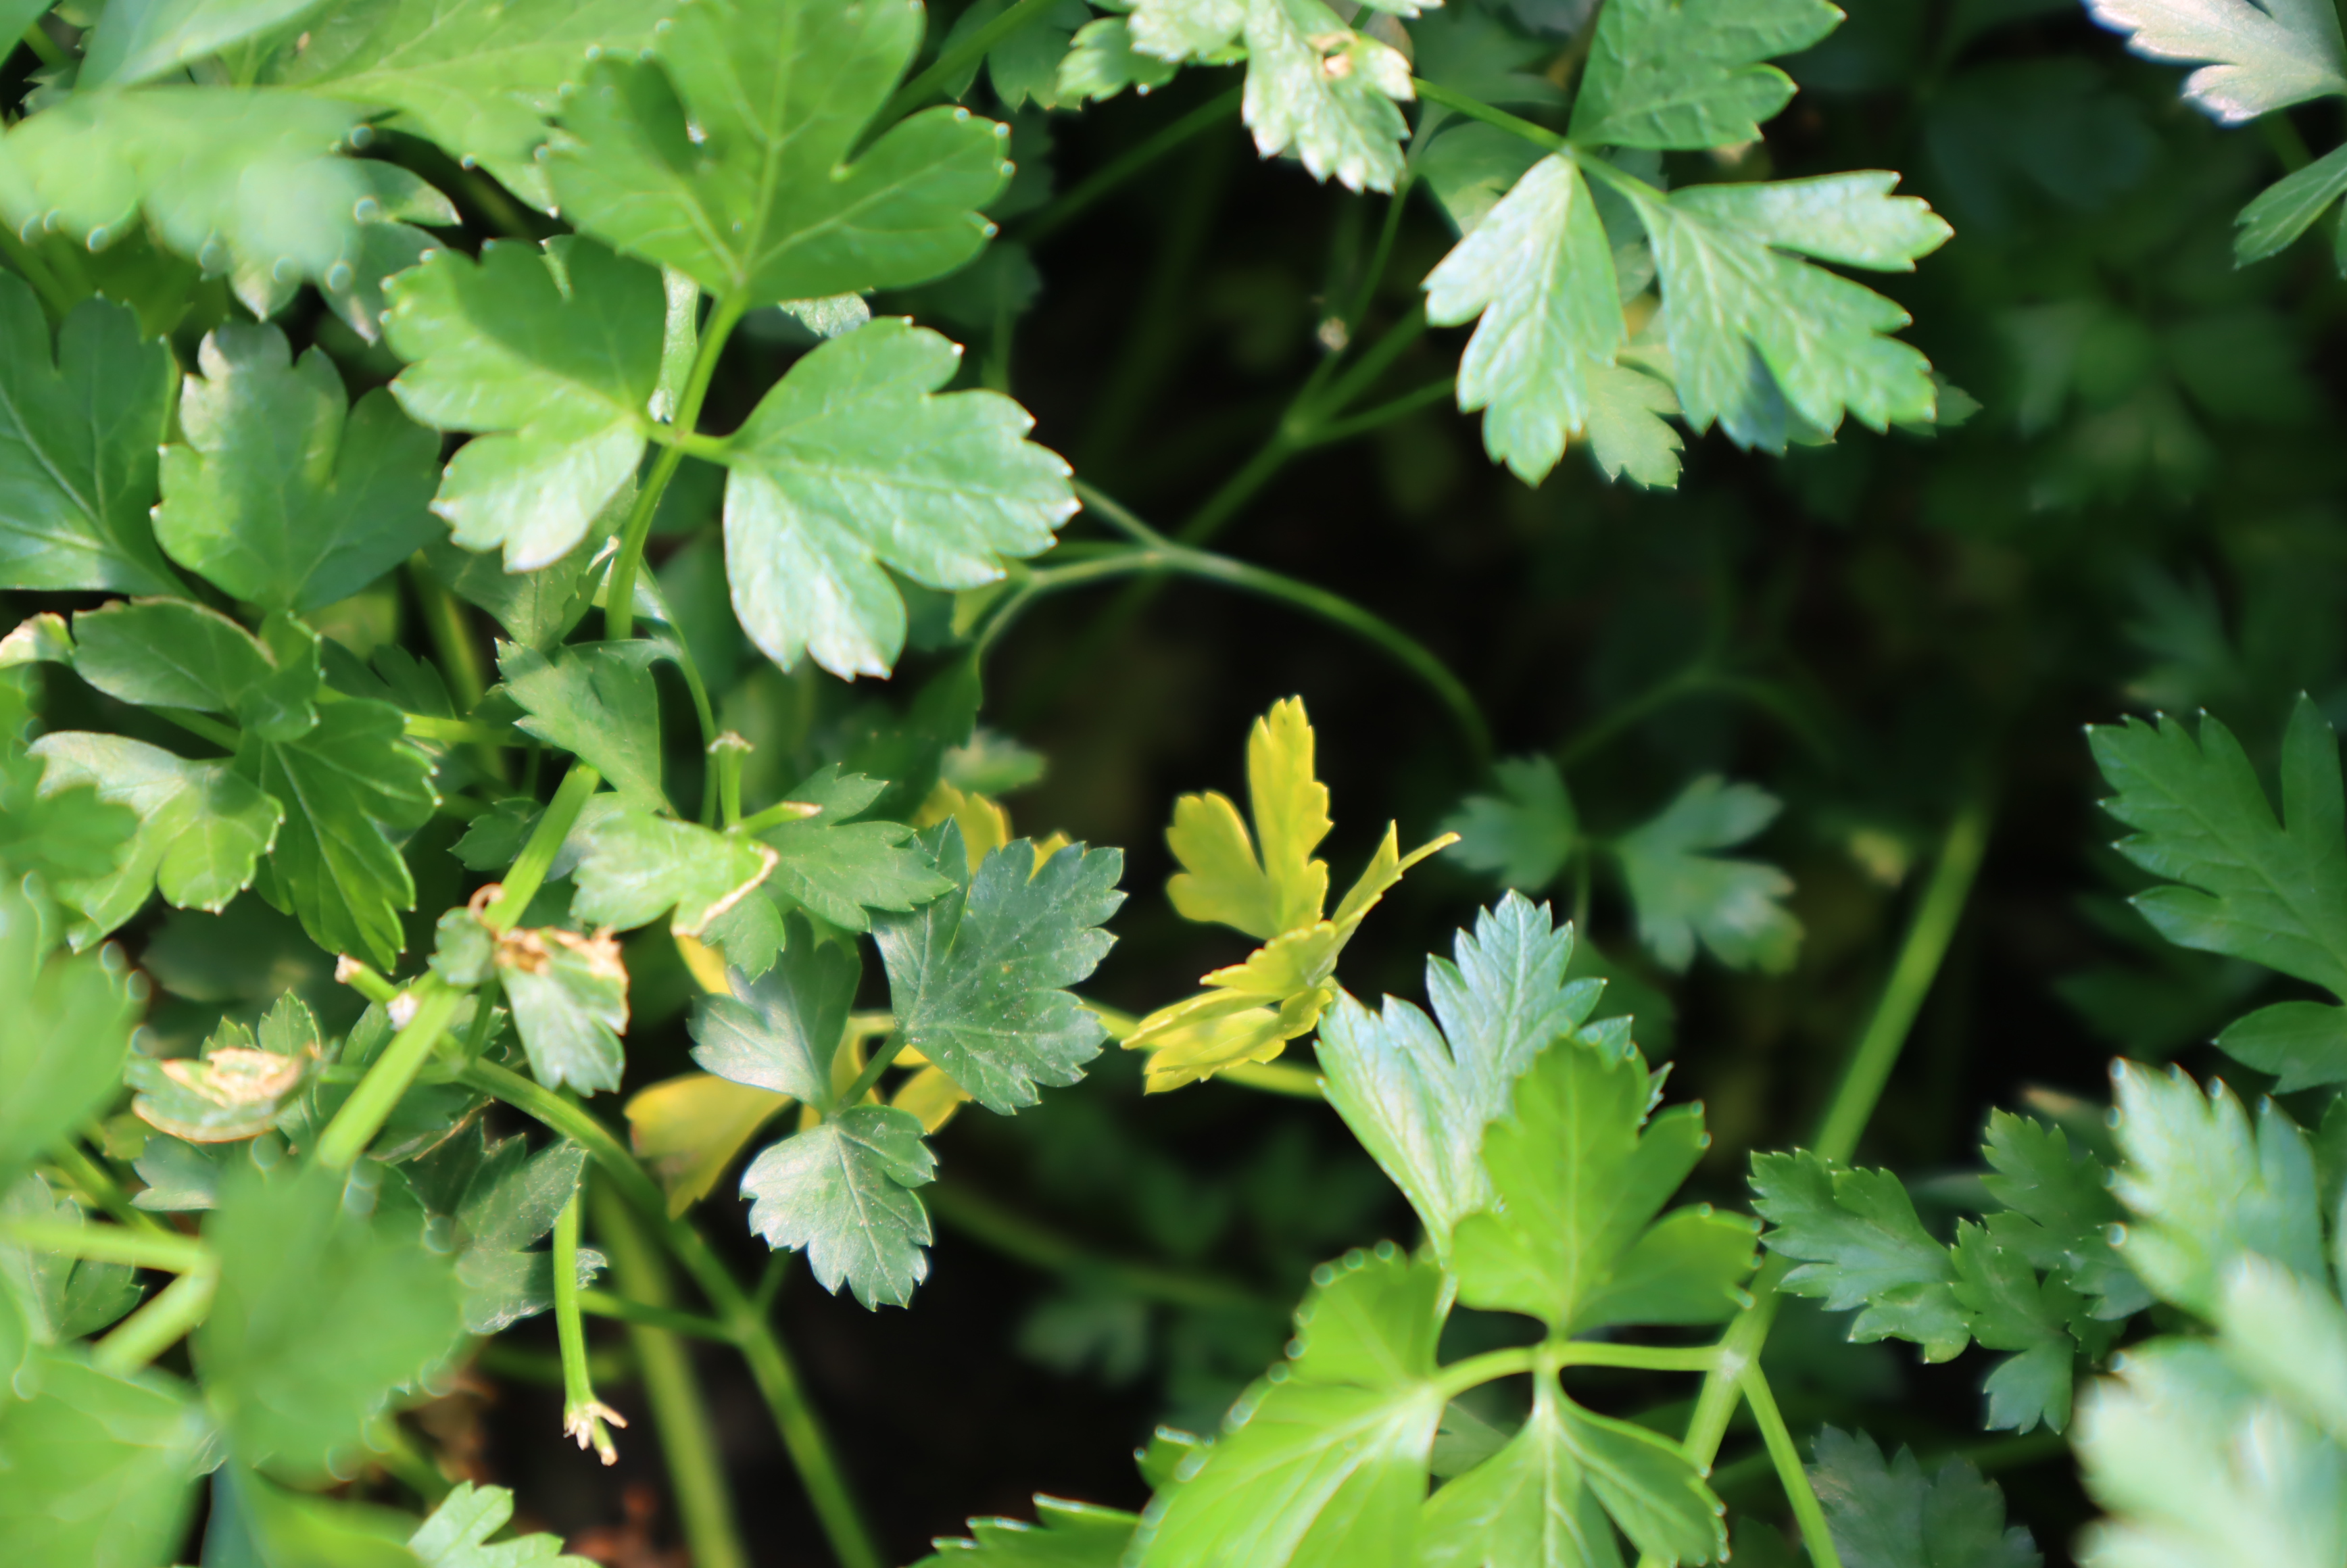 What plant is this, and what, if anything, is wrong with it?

parsley, mechanical damage
